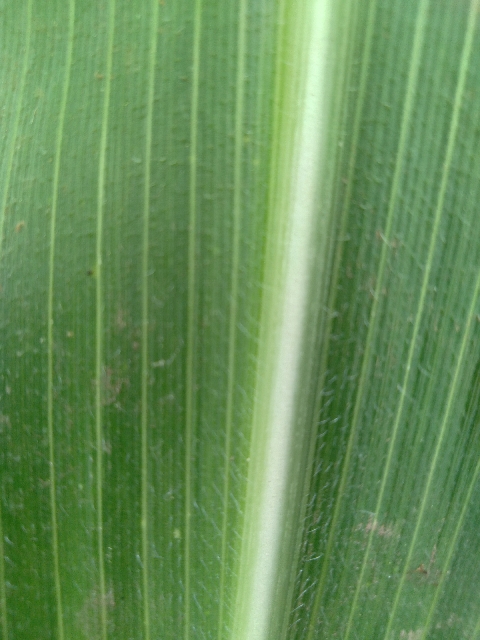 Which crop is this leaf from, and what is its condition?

maize, healthy
